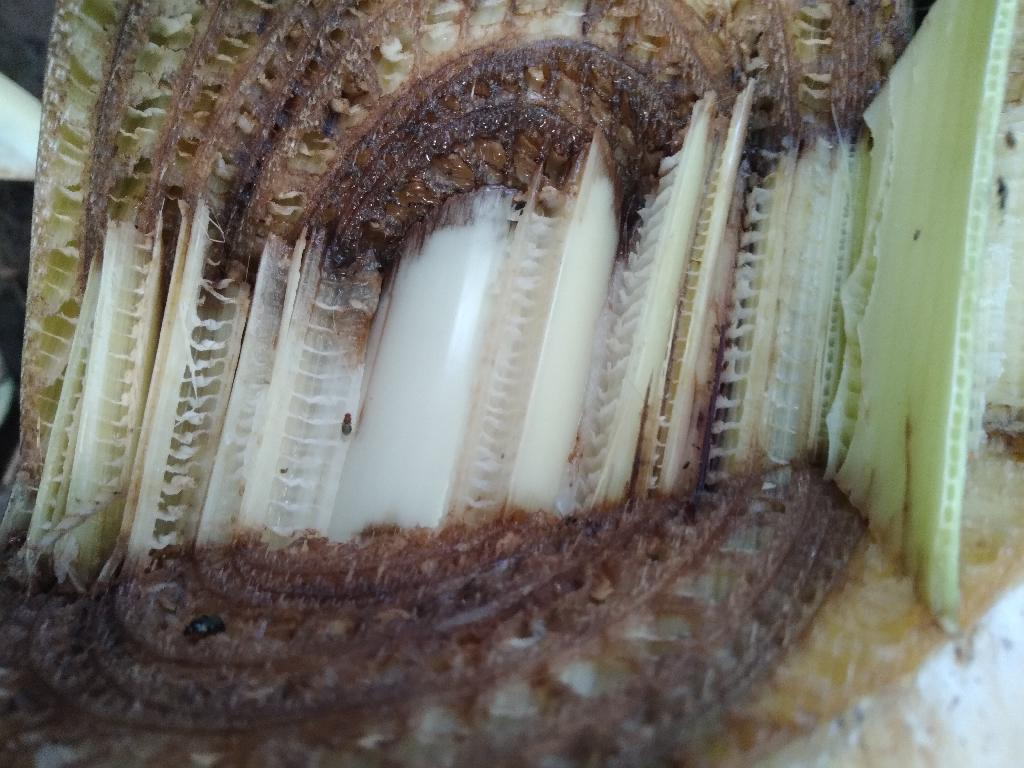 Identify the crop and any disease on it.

banana, fusarium wilt race 1
